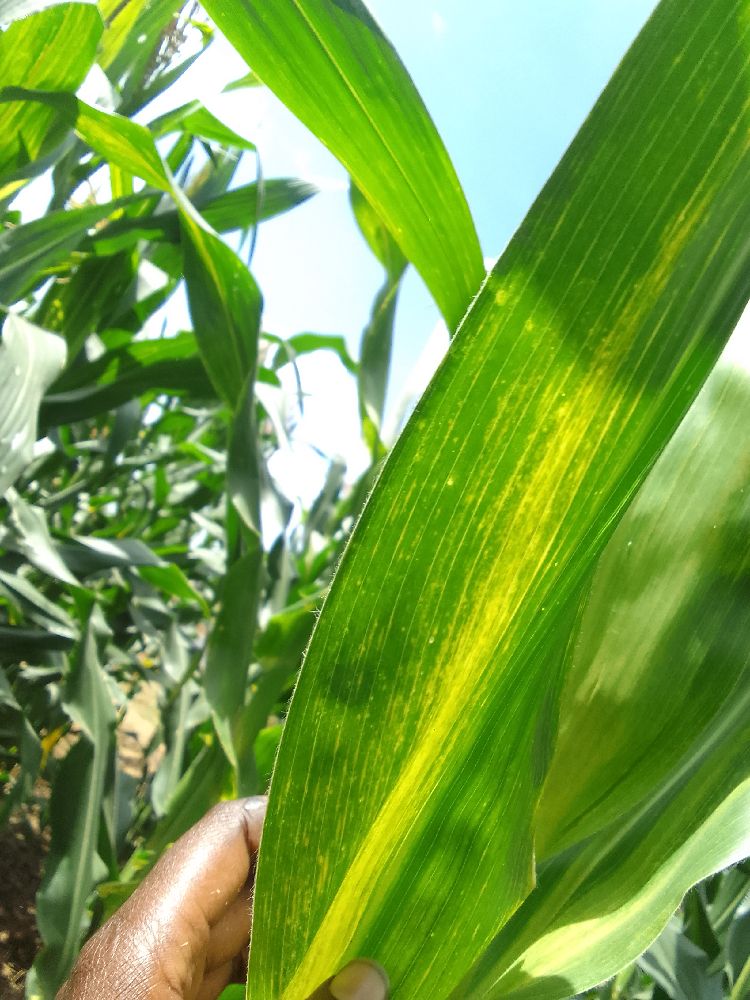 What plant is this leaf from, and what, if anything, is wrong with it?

maize, maize lethal necrosis
